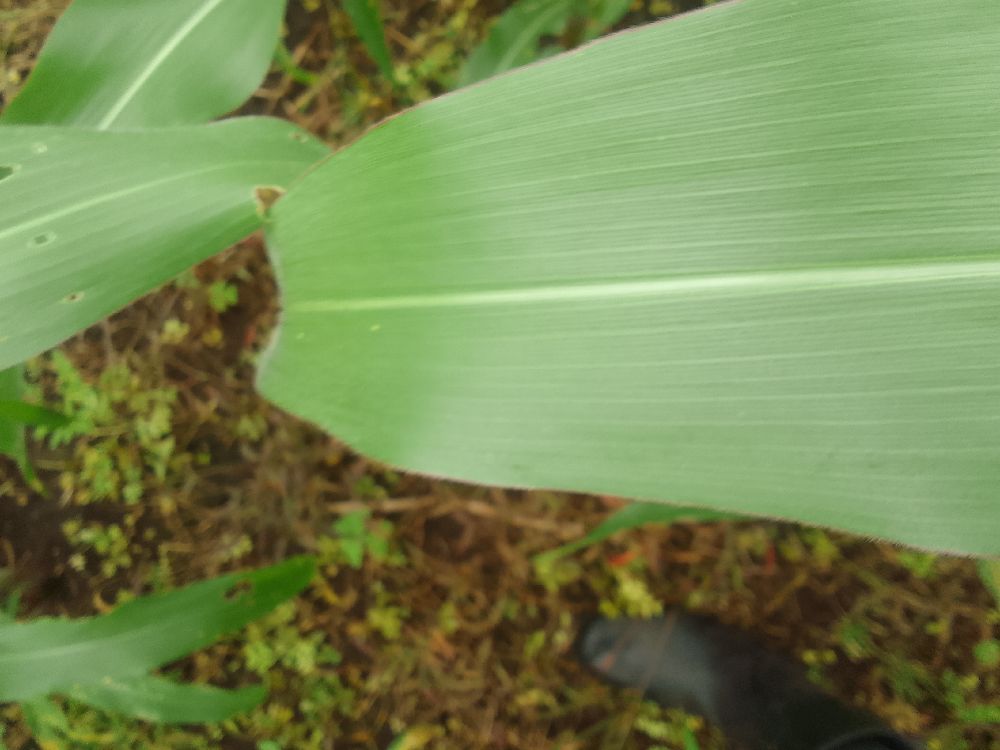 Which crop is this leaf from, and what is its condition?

maize, healthy
